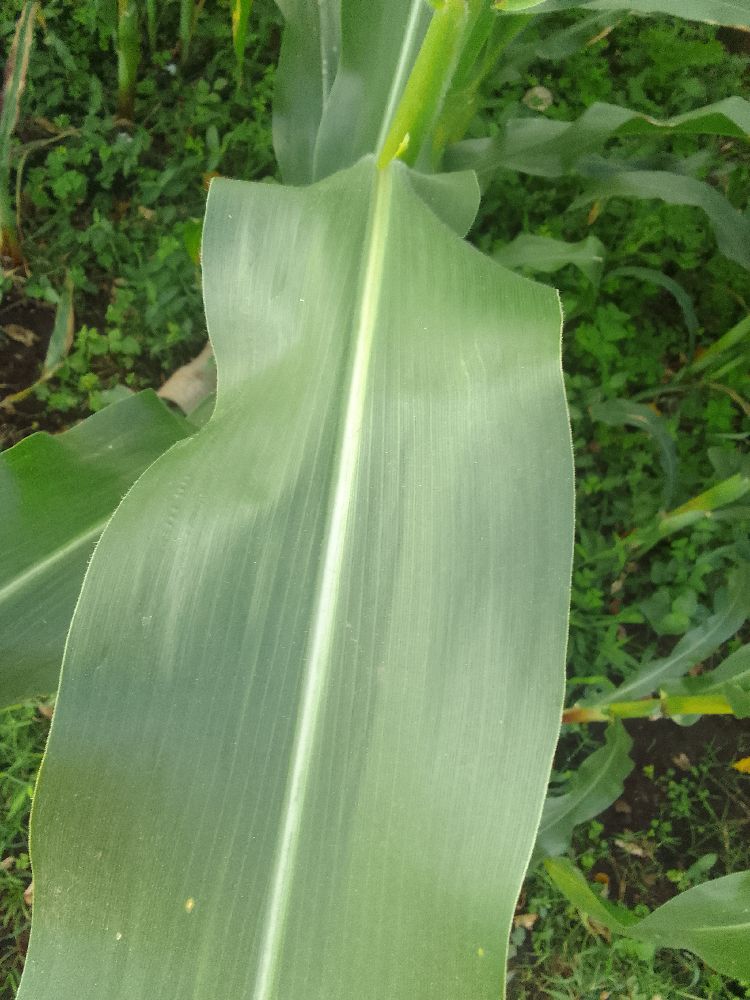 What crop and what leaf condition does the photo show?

maize, healthy
